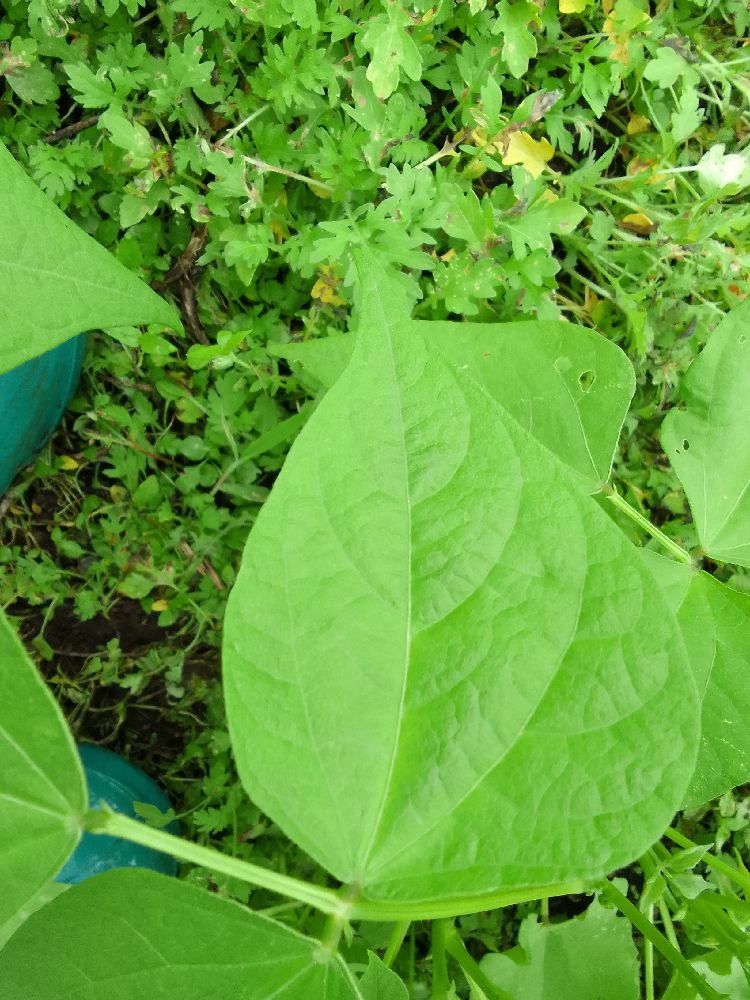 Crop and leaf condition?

common bean, healthy
